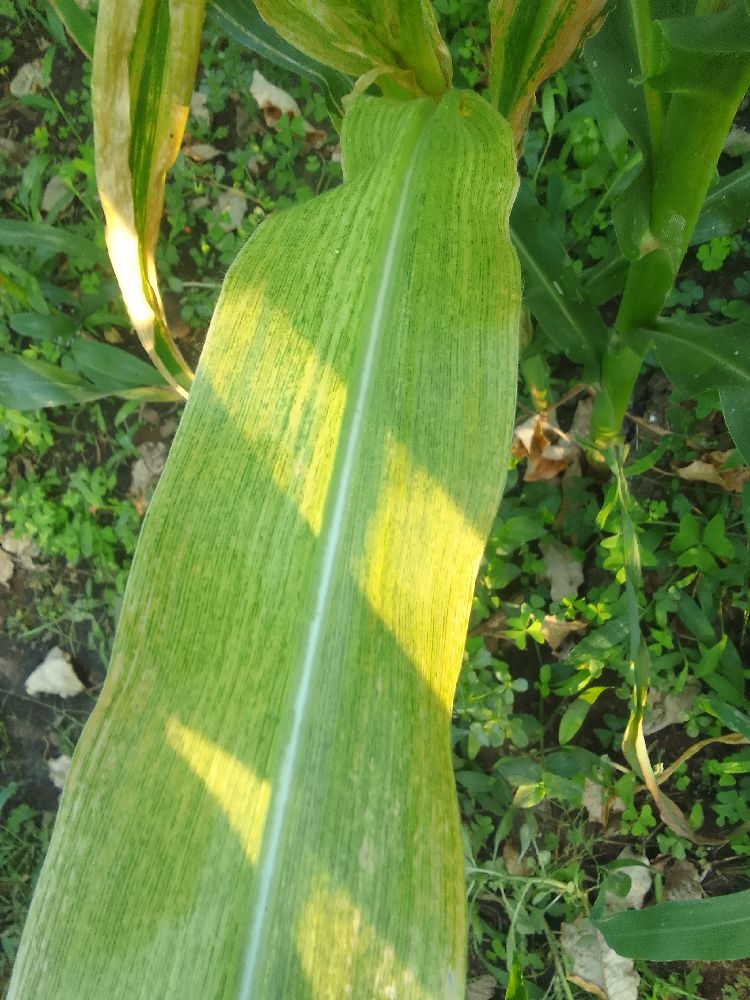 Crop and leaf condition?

maize, healthy
